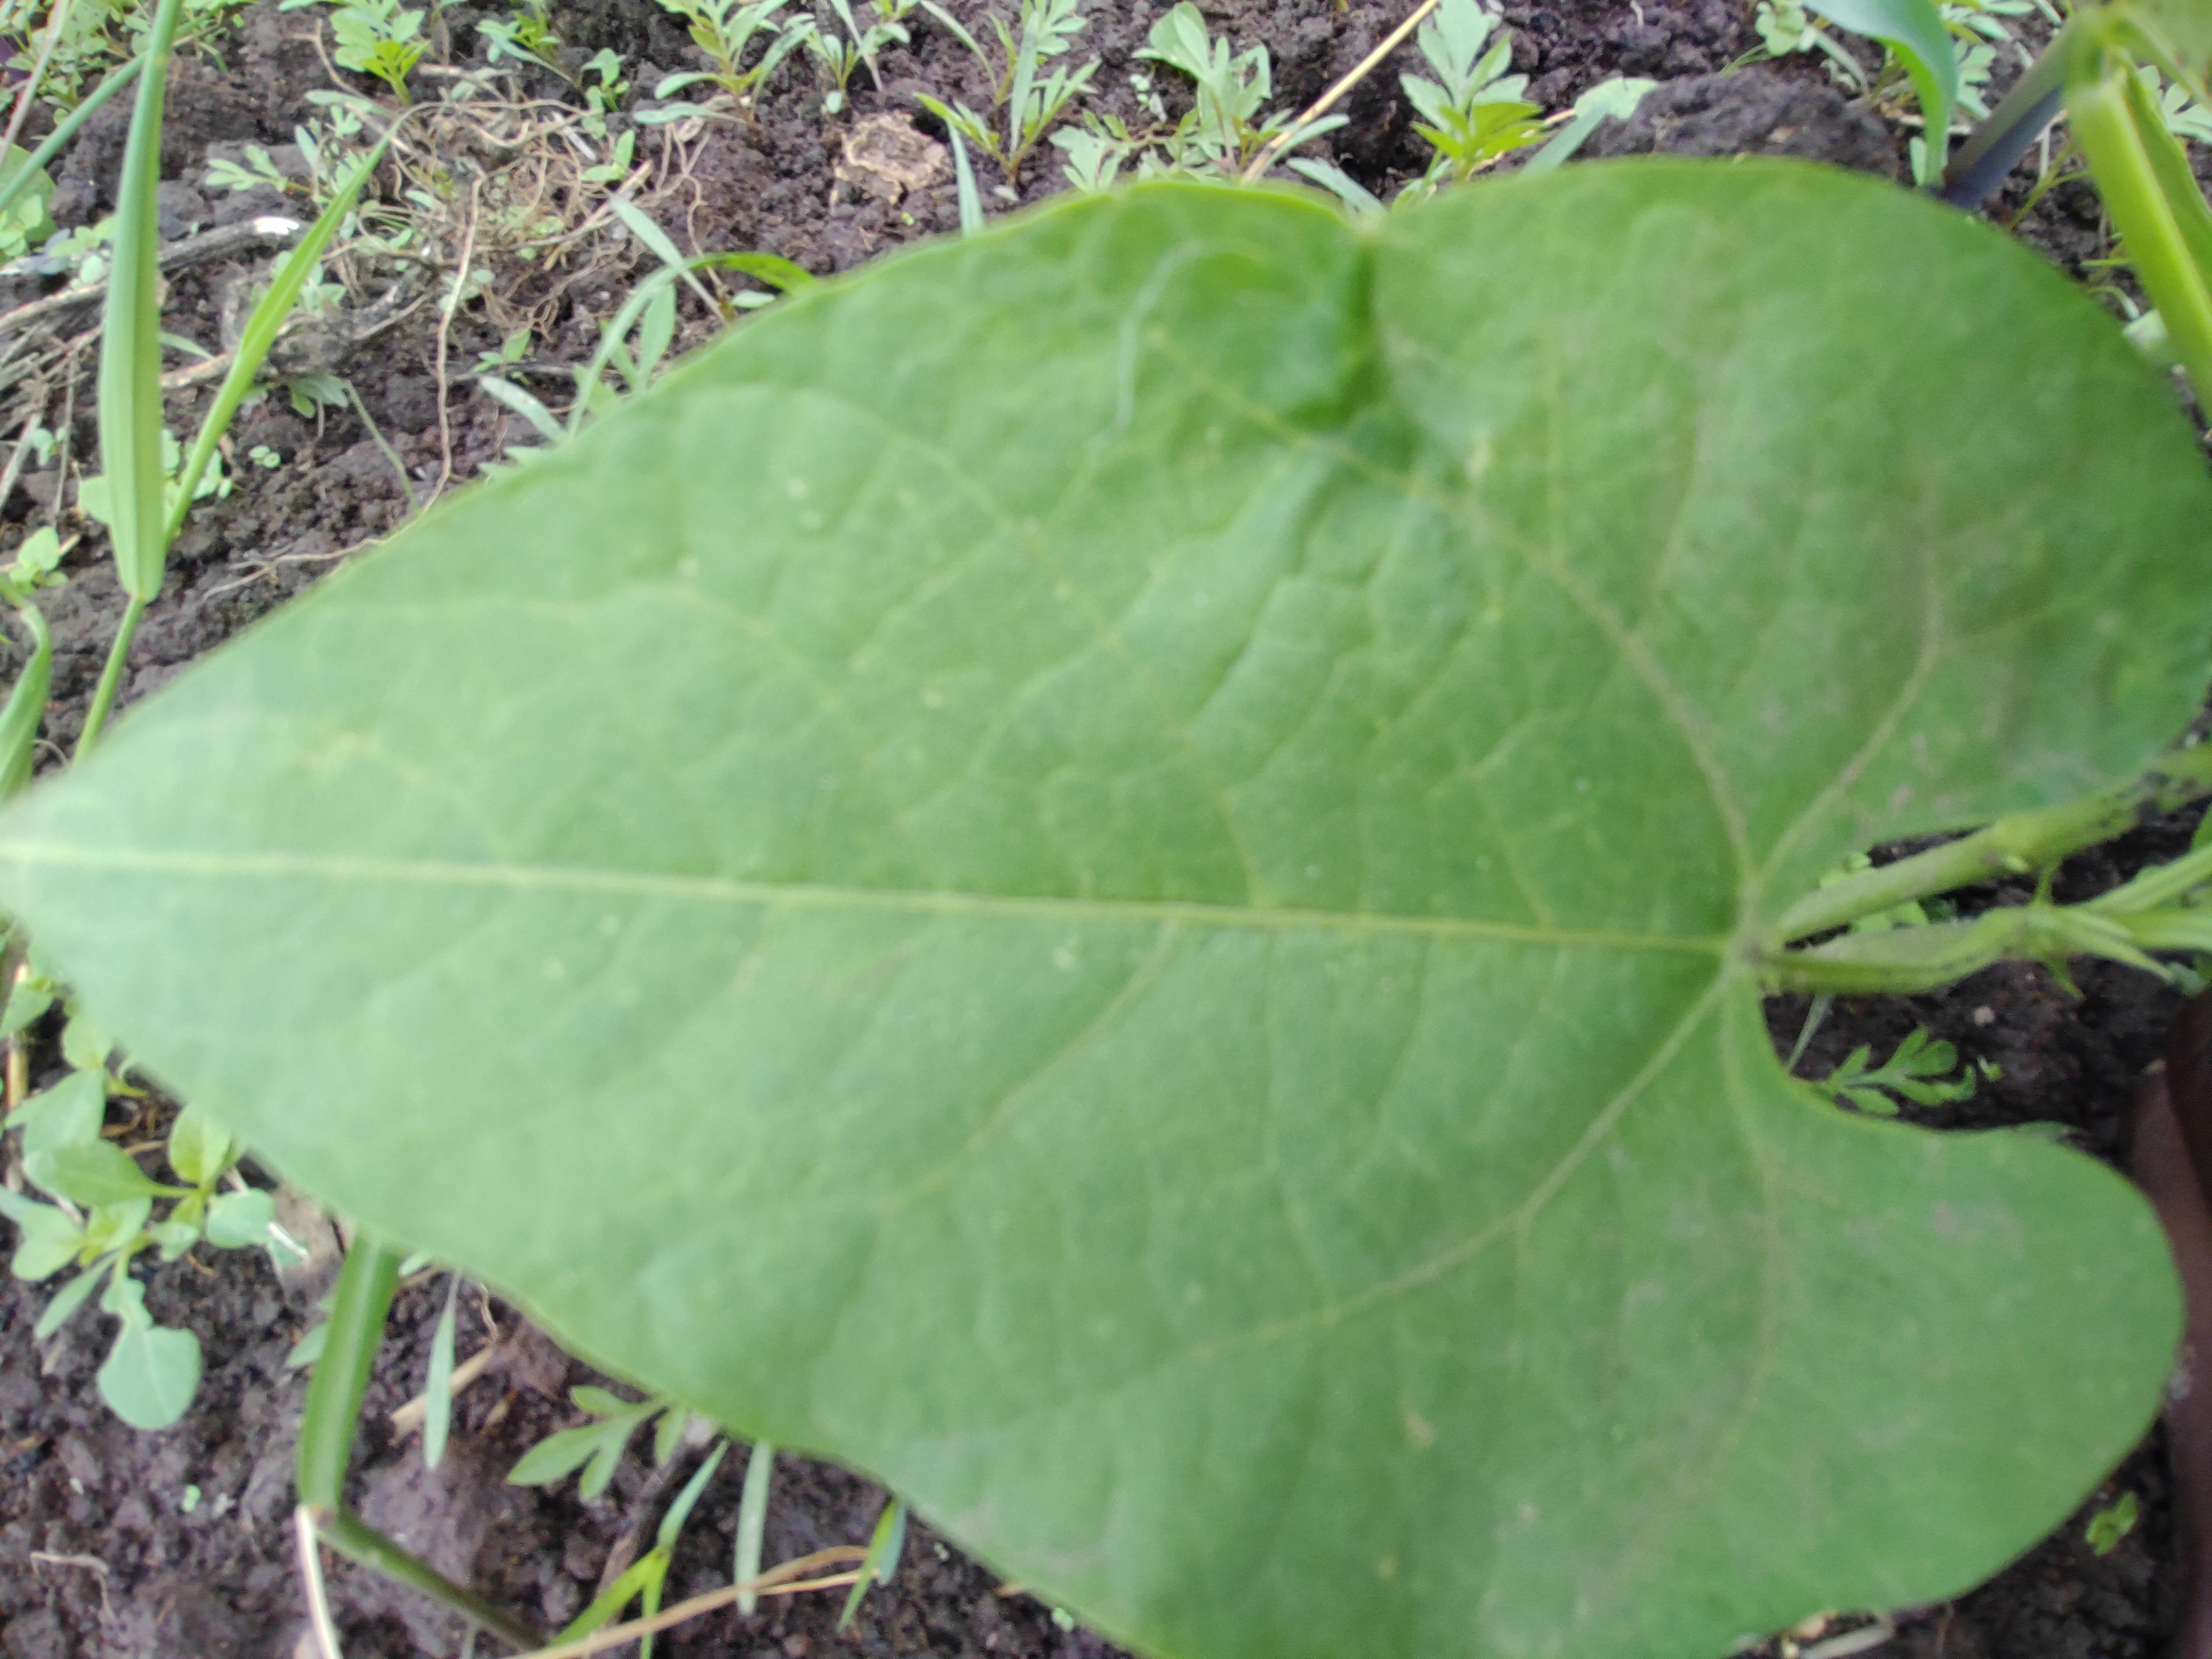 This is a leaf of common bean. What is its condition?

healthy
